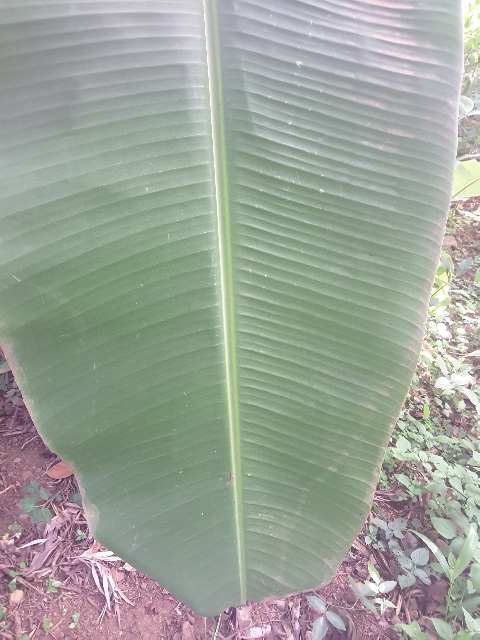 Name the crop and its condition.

banana, healthy
